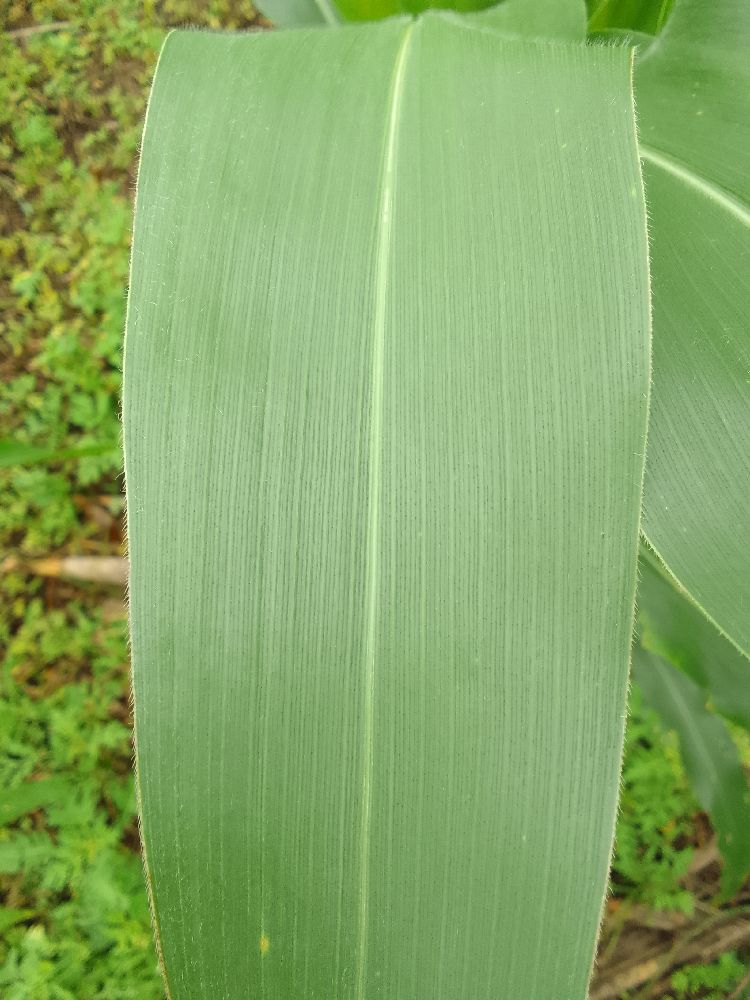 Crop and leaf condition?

maize, healthy
